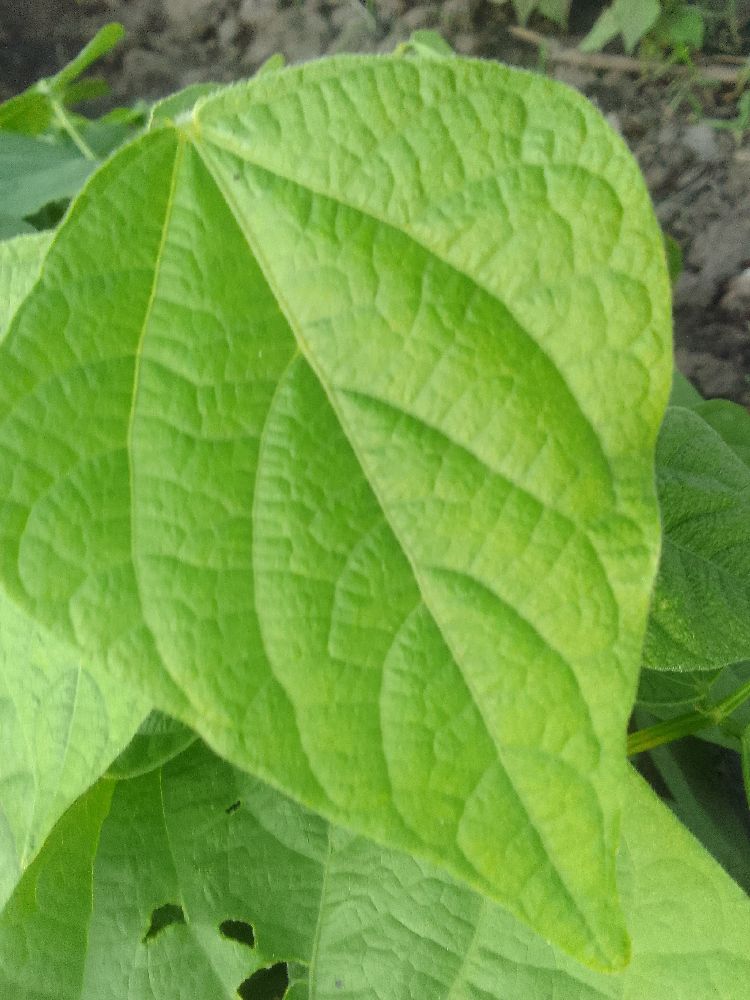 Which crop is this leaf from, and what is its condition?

common bean, healthy
